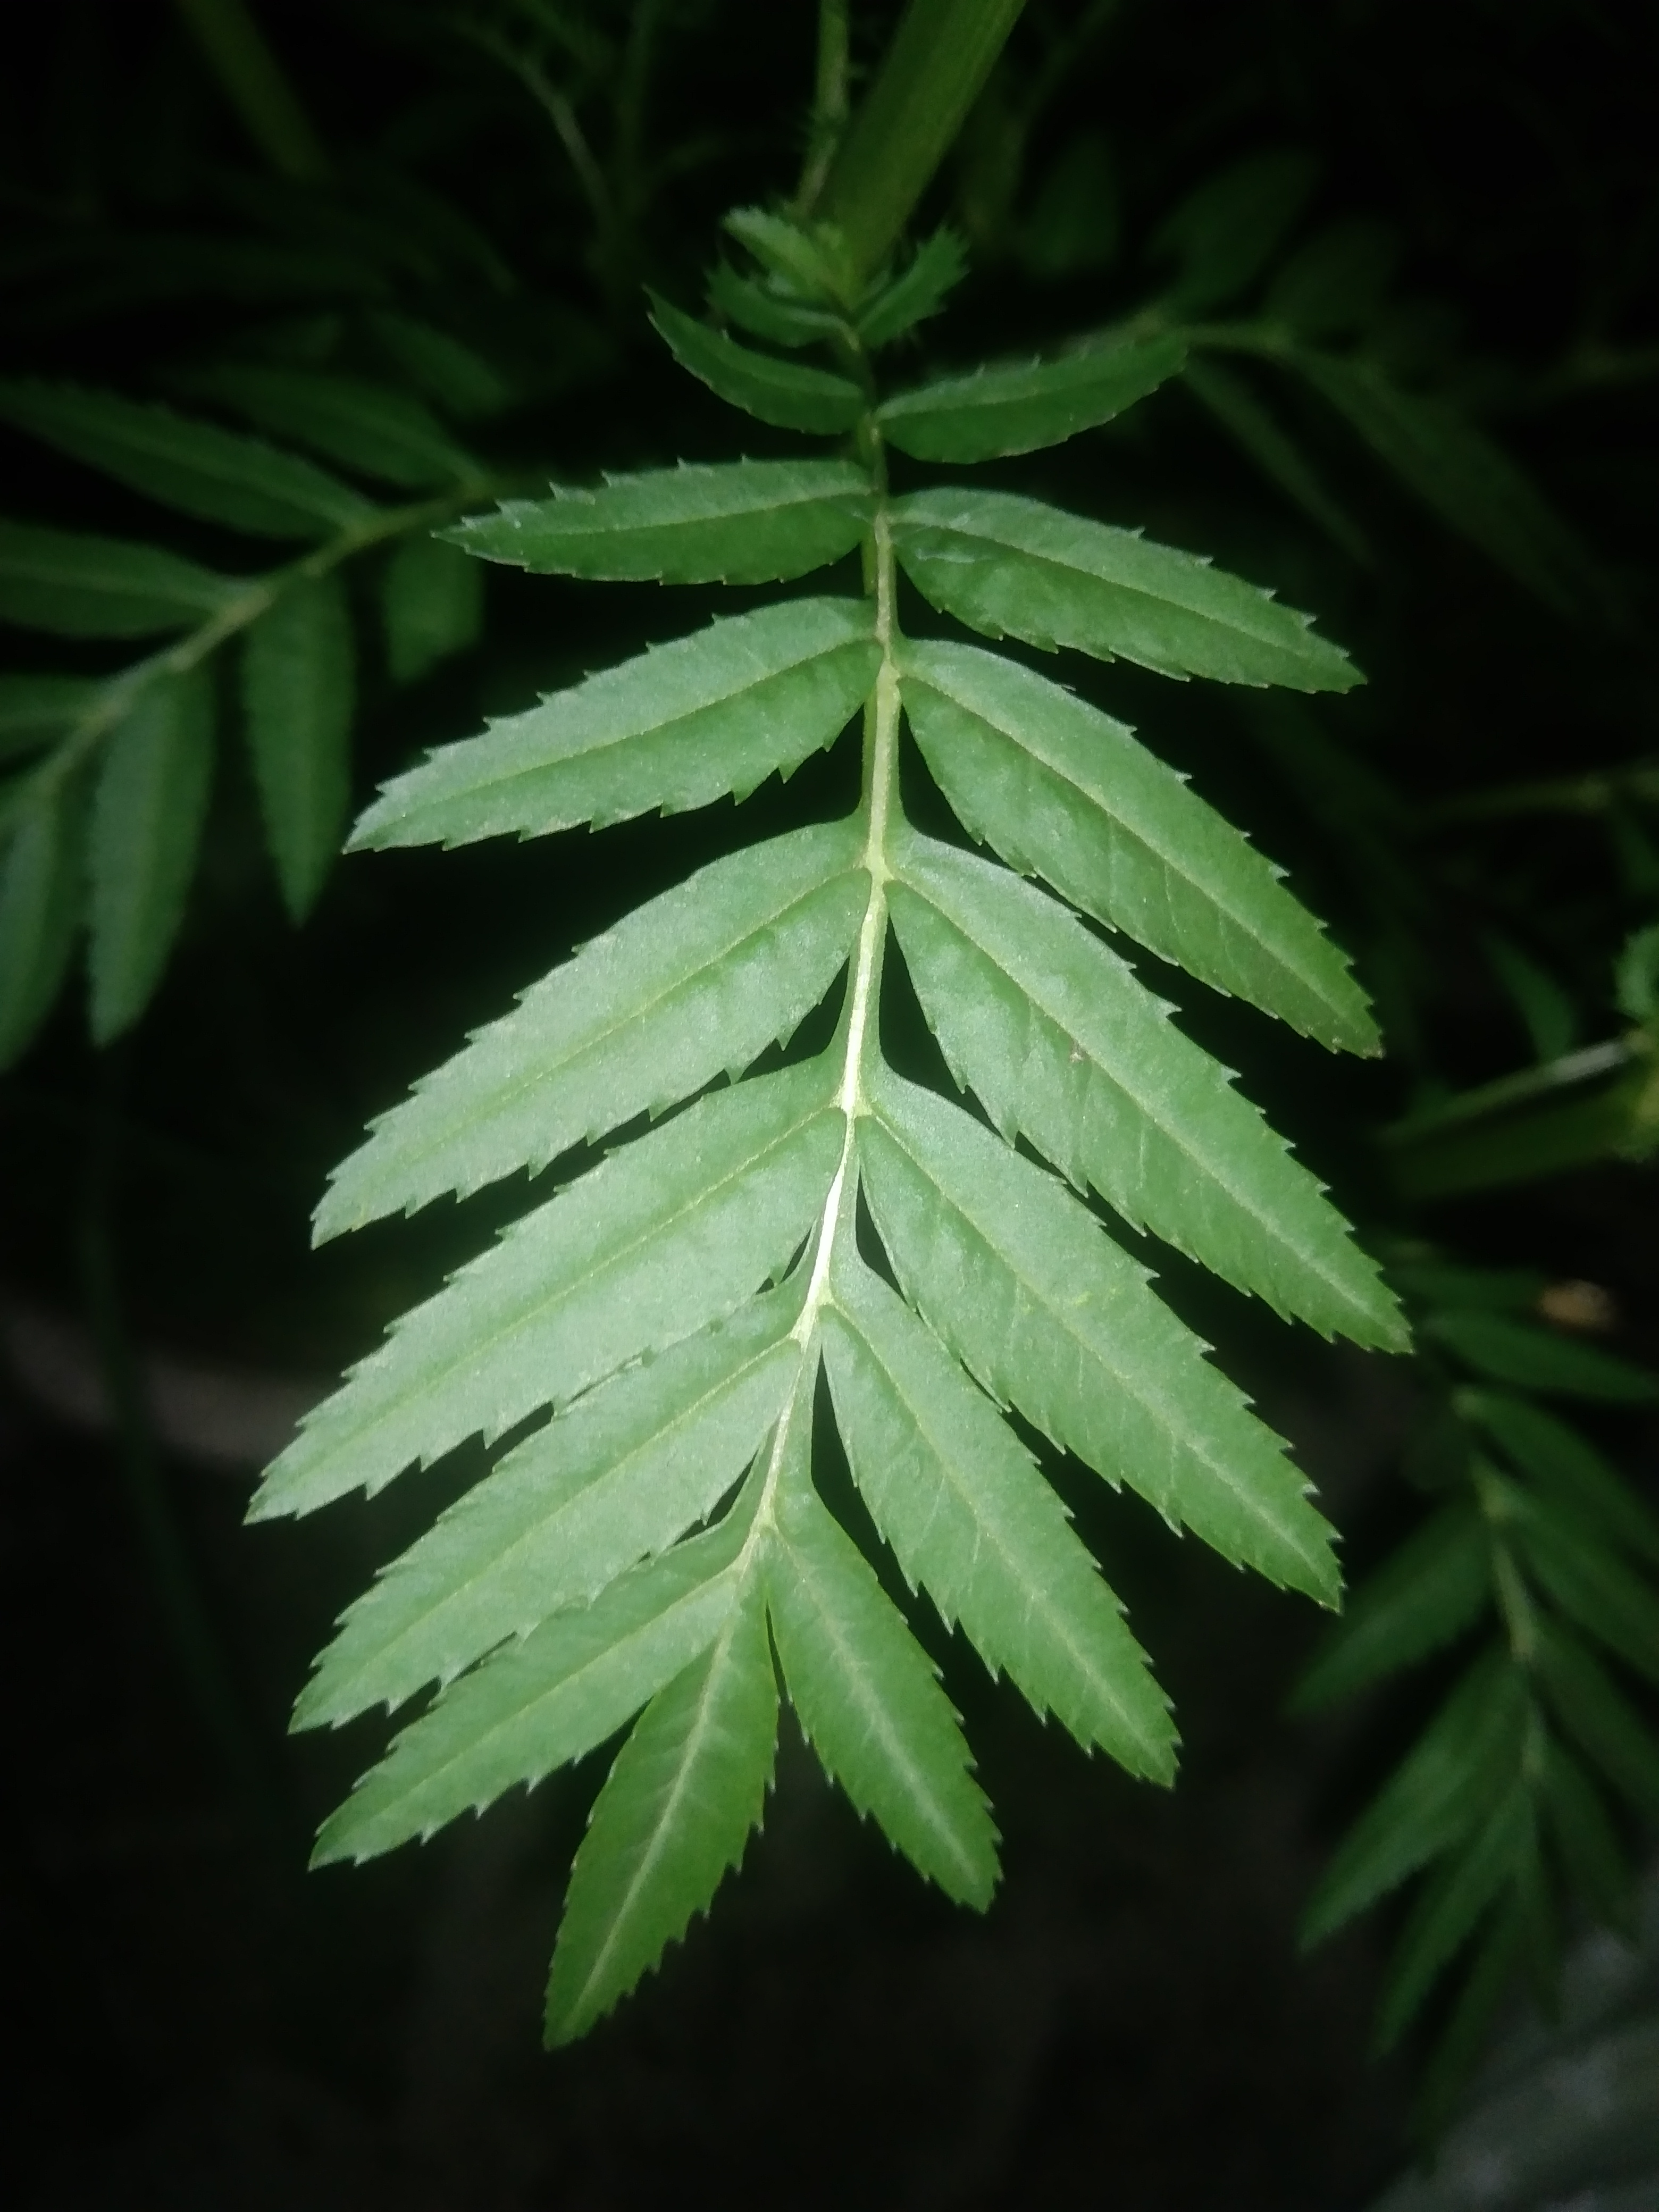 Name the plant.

marigold
